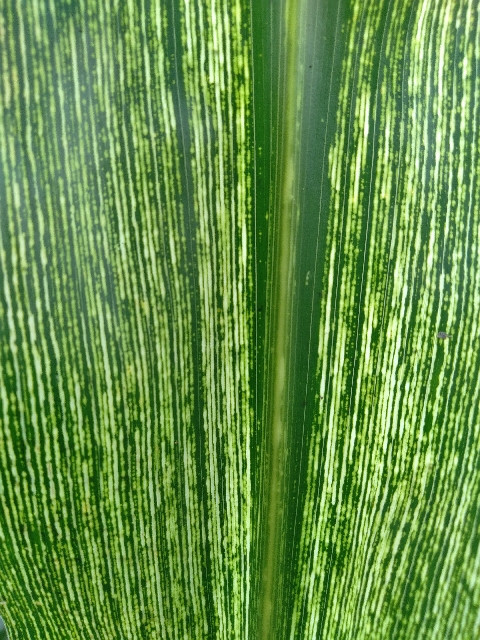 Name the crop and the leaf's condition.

maize, maize streak virus
